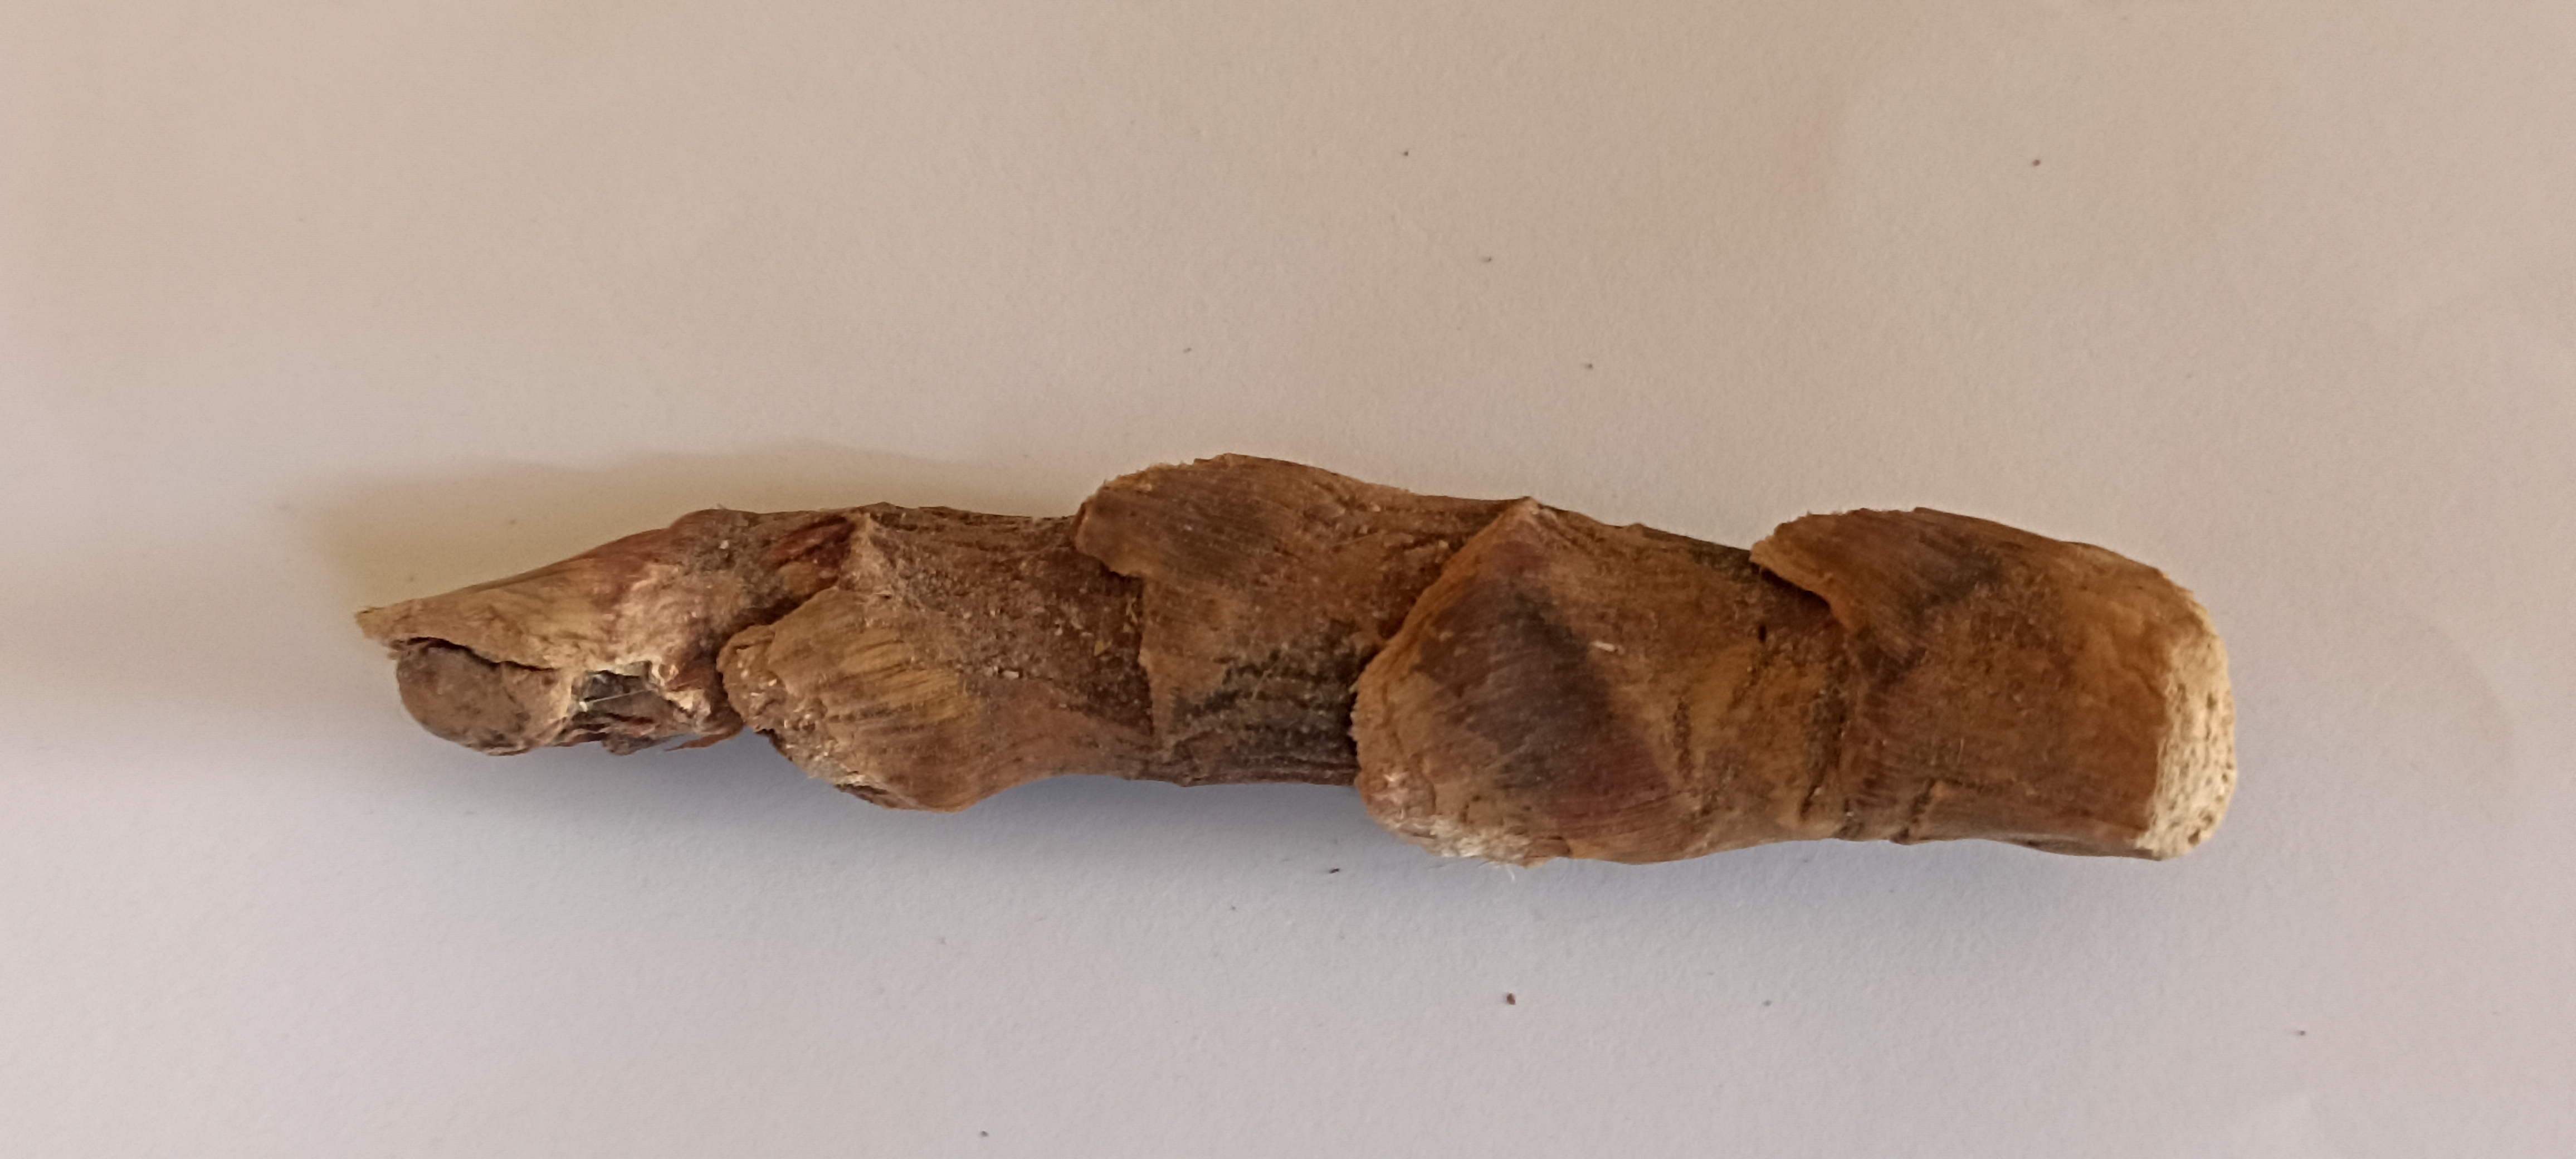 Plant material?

vekhand
